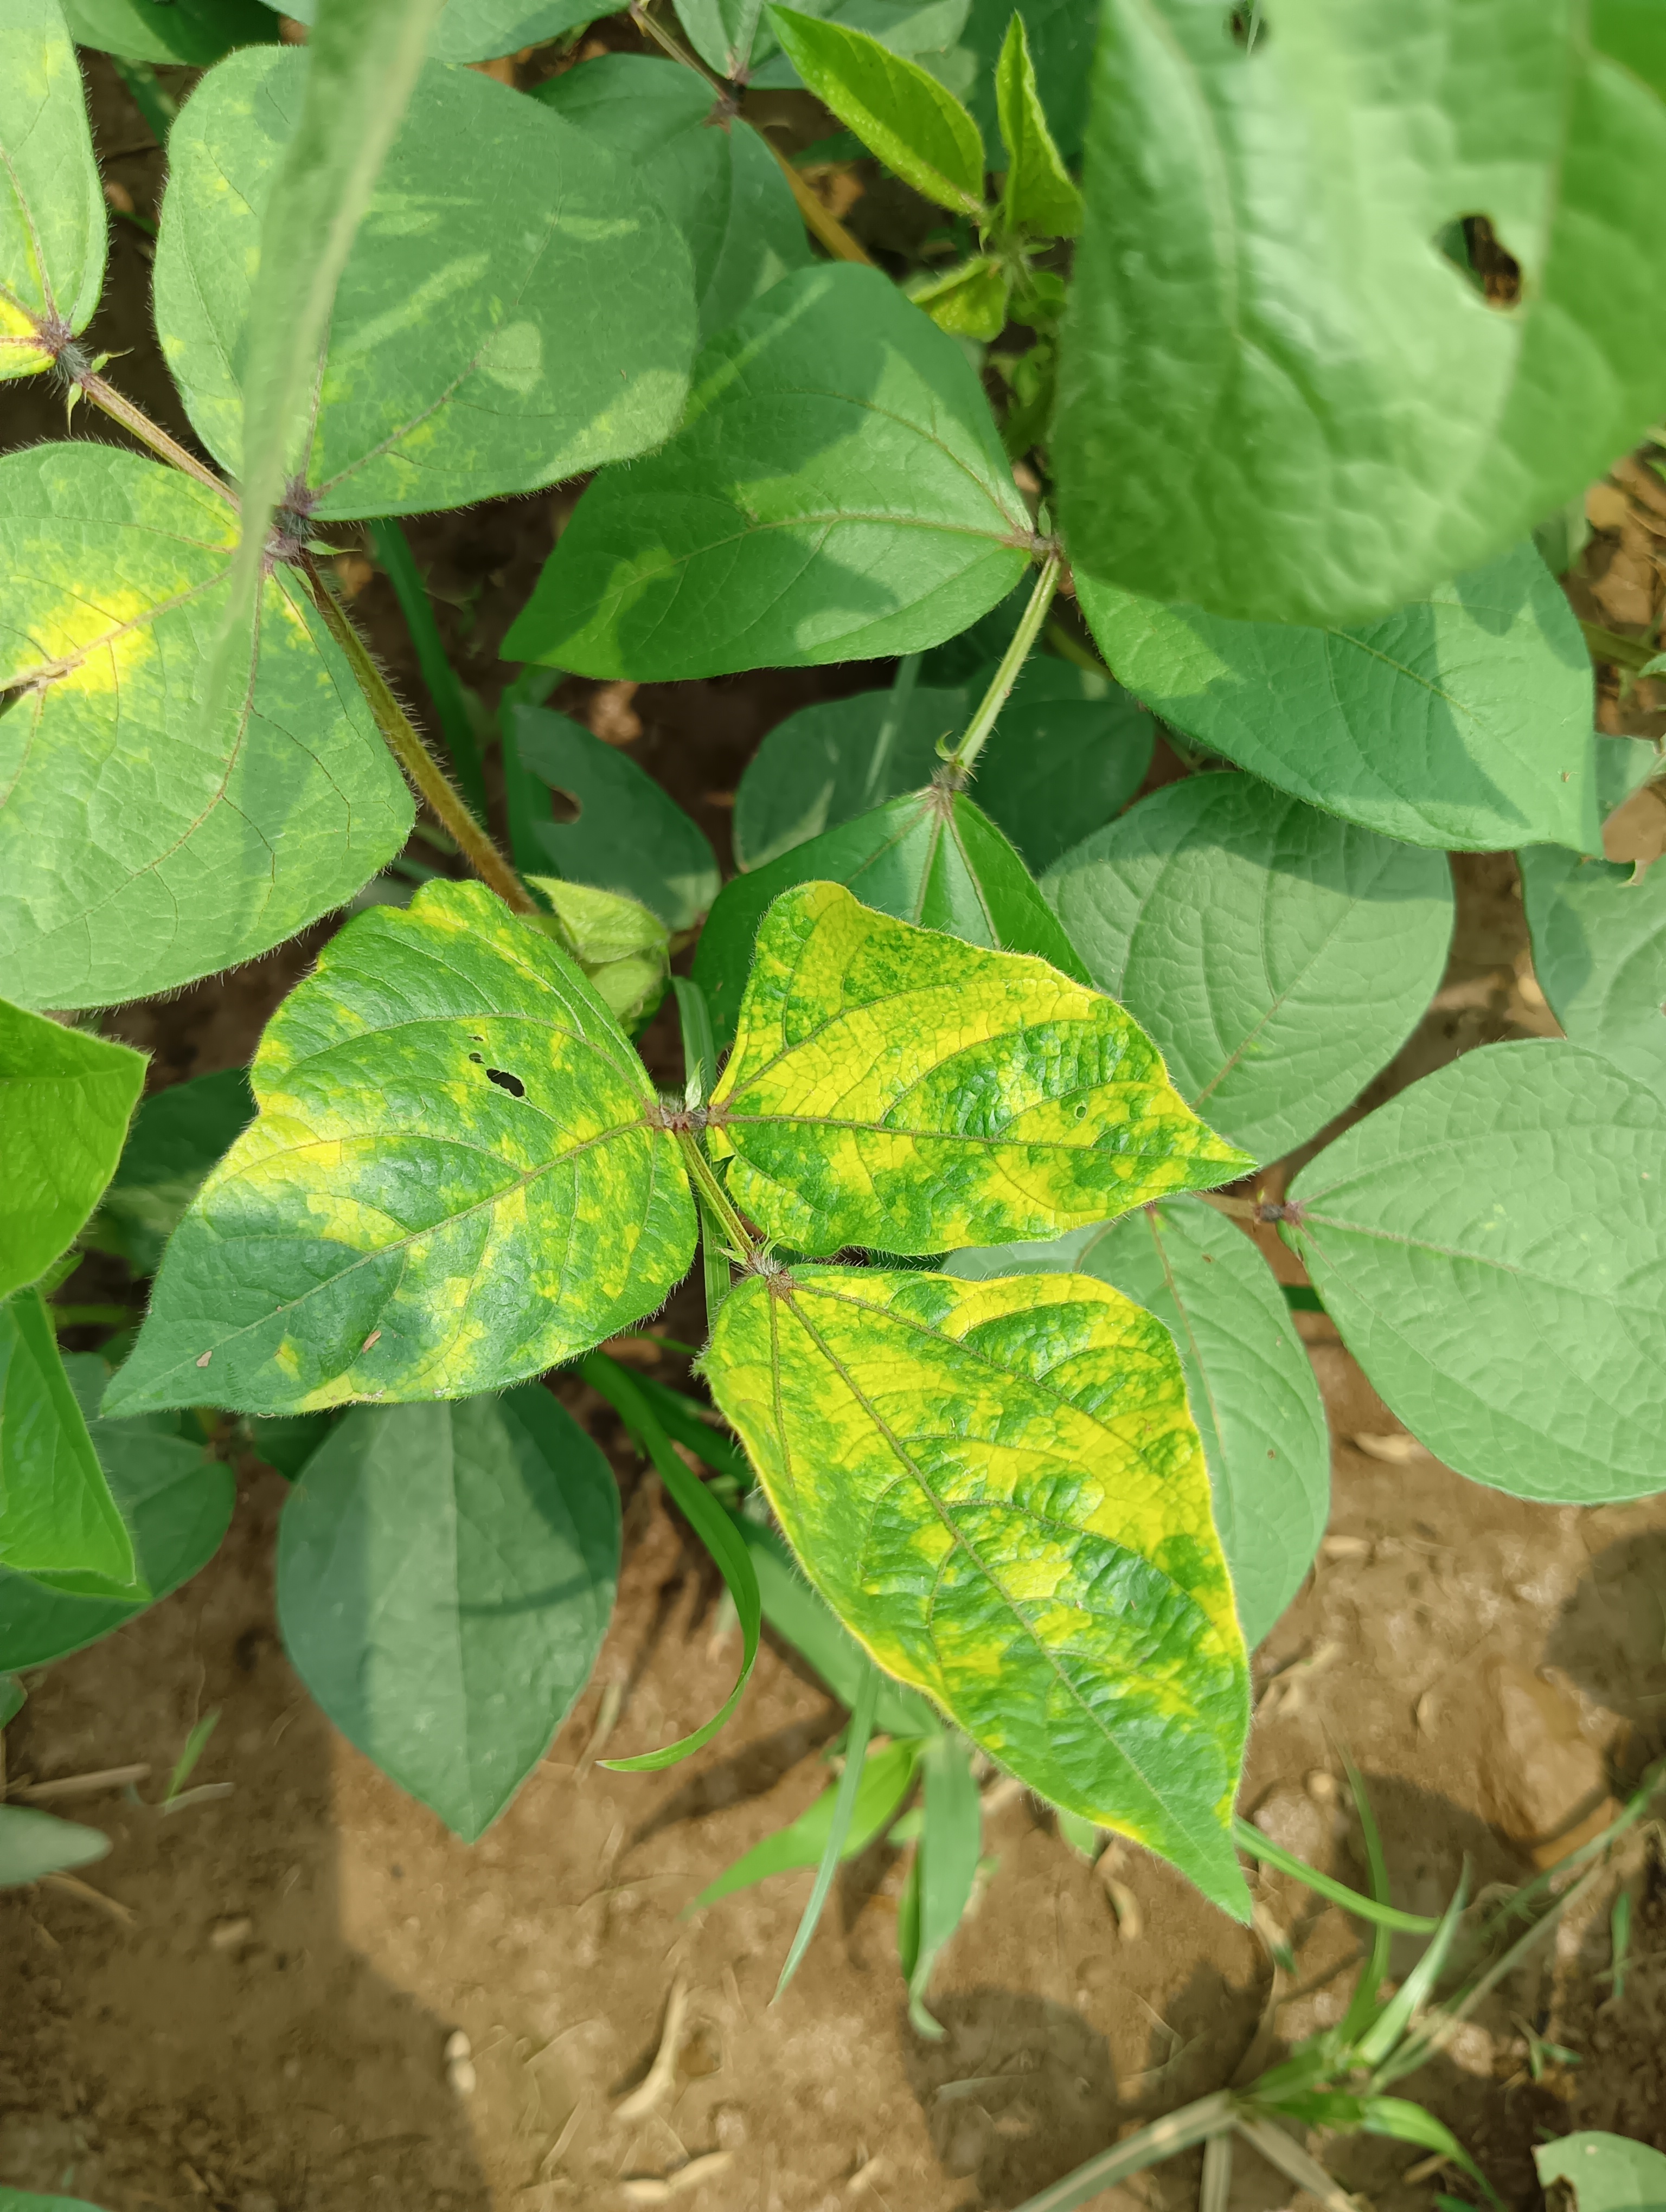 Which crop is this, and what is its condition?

mungbean, yellow mosaic
